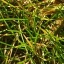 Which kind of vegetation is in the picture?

grass
